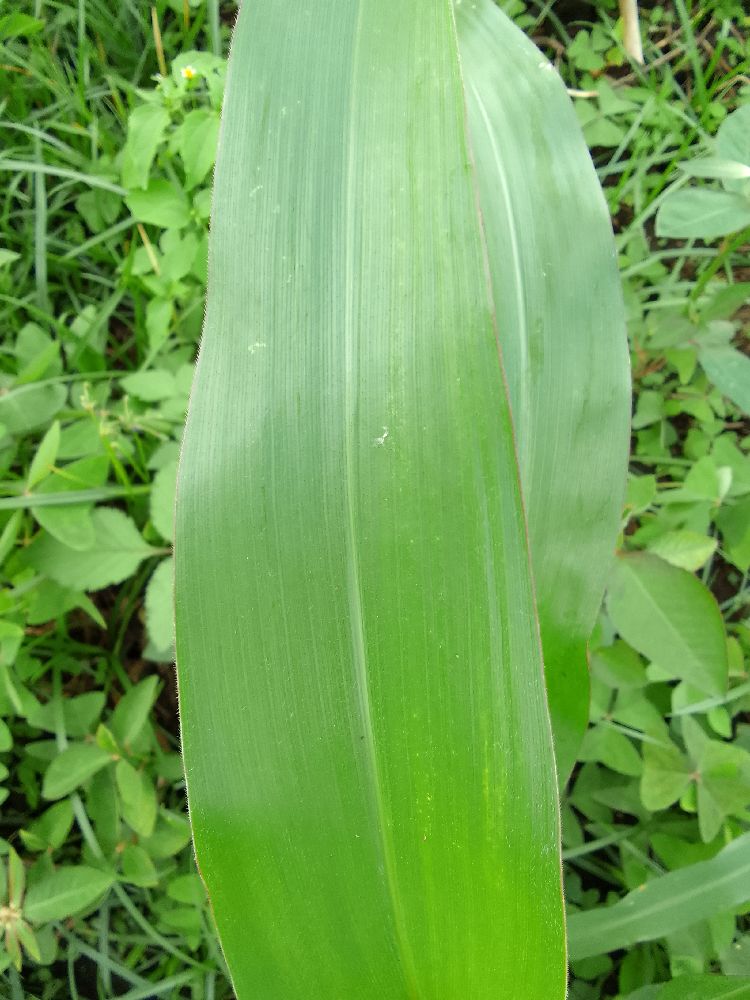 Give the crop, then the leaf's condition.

maize, healthy
